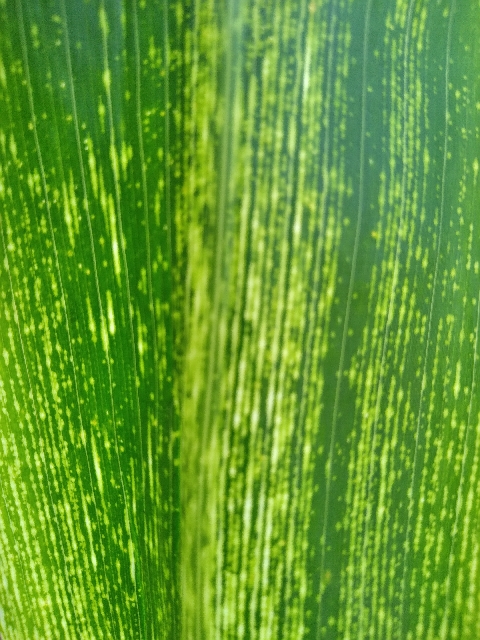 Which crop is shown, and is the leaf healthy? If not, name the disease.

maize, maize streak virus
